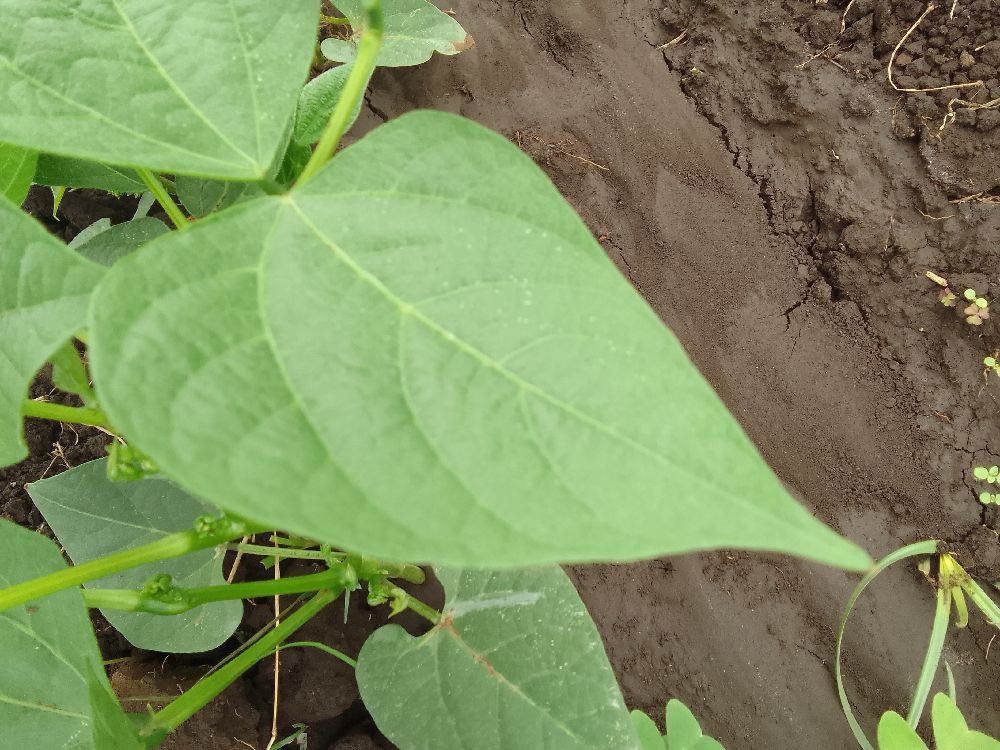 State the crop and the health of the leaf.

common bean, healthy
